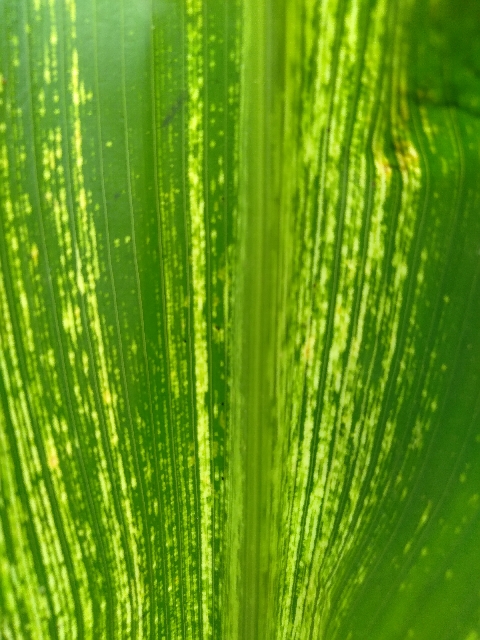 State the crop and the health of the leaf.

maize, maize streak virus
